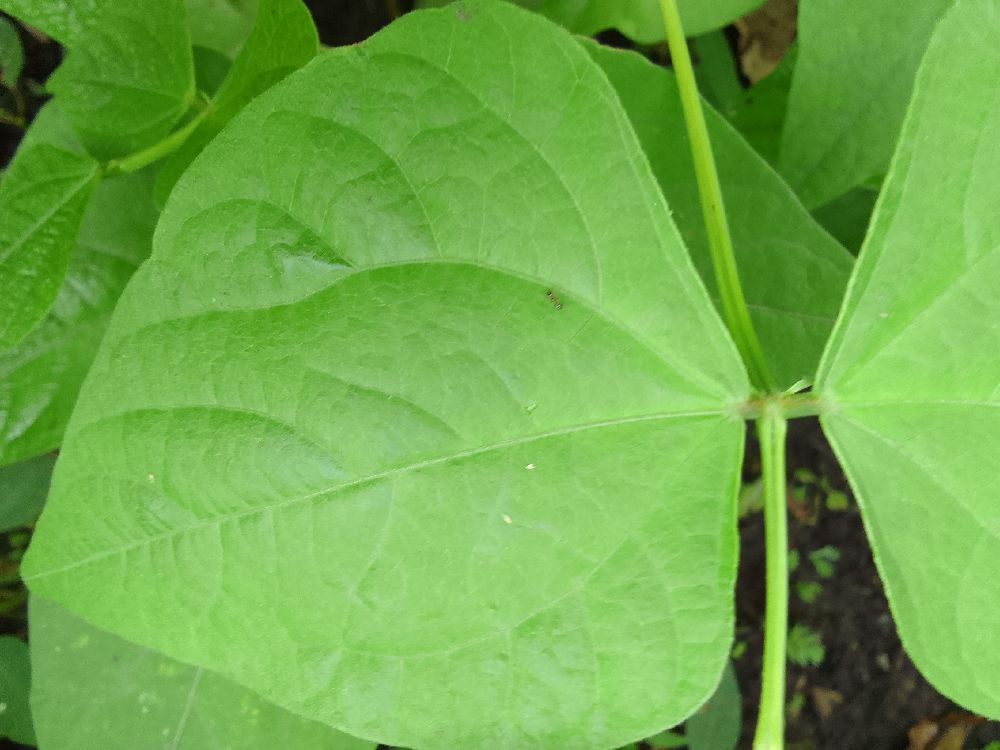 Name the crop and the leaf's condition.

maize, healthy
